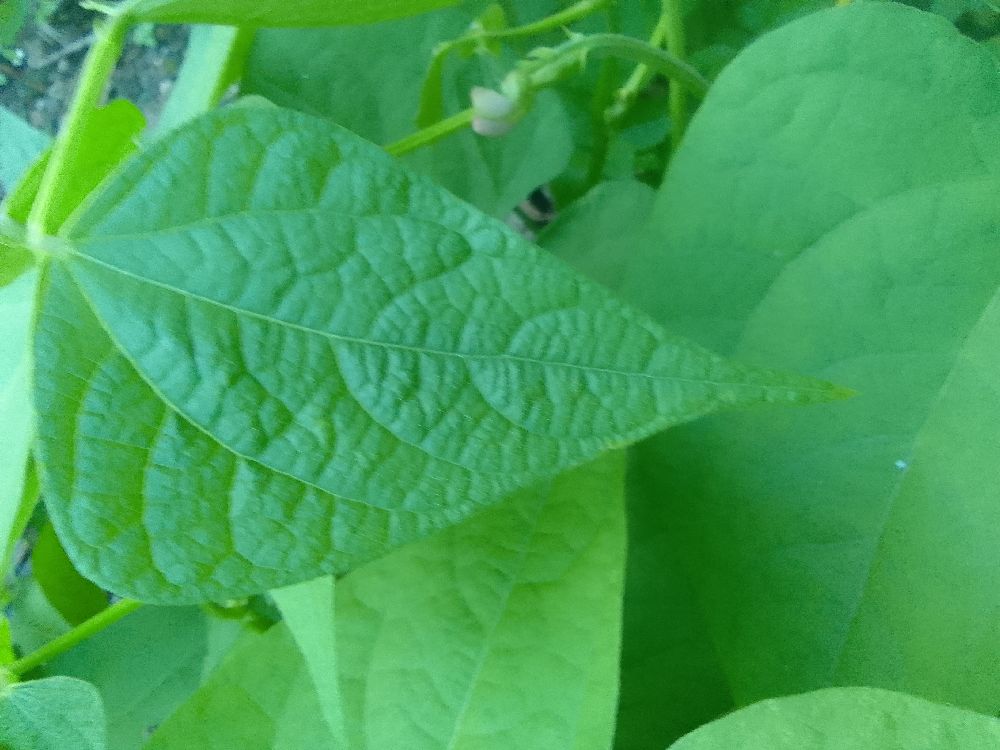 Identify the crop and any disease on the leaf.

common bean, healthy
